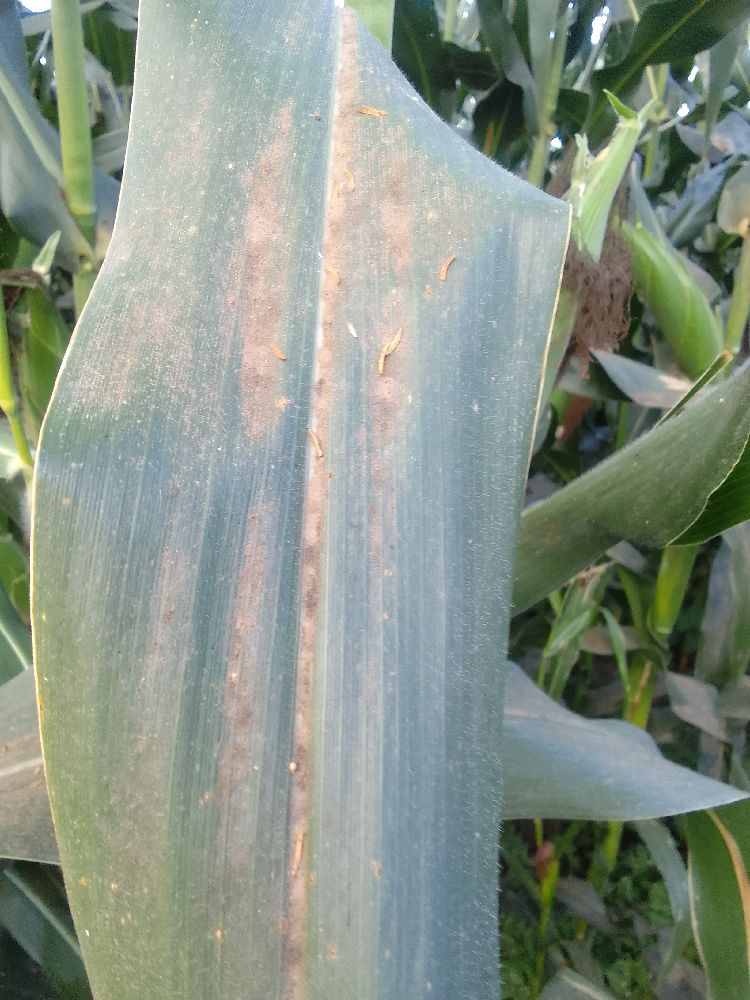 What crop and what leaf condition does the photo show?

maize, healthy
